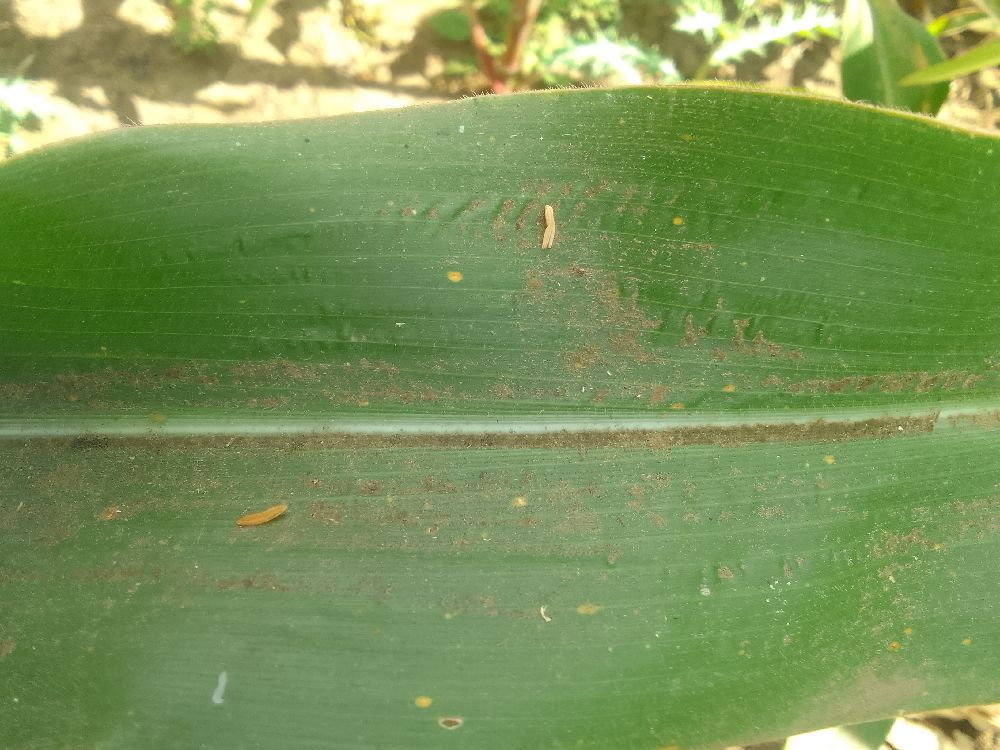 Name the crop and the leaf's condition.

maize, healthy
